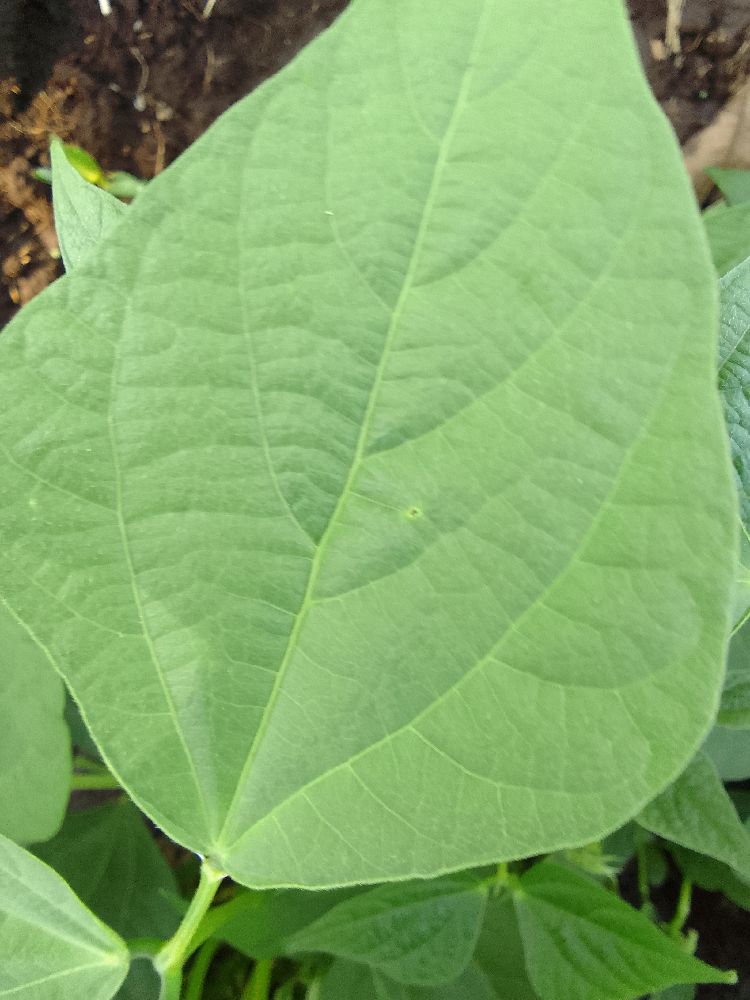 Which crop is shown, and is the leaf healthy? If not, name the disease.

common bean, healthy
